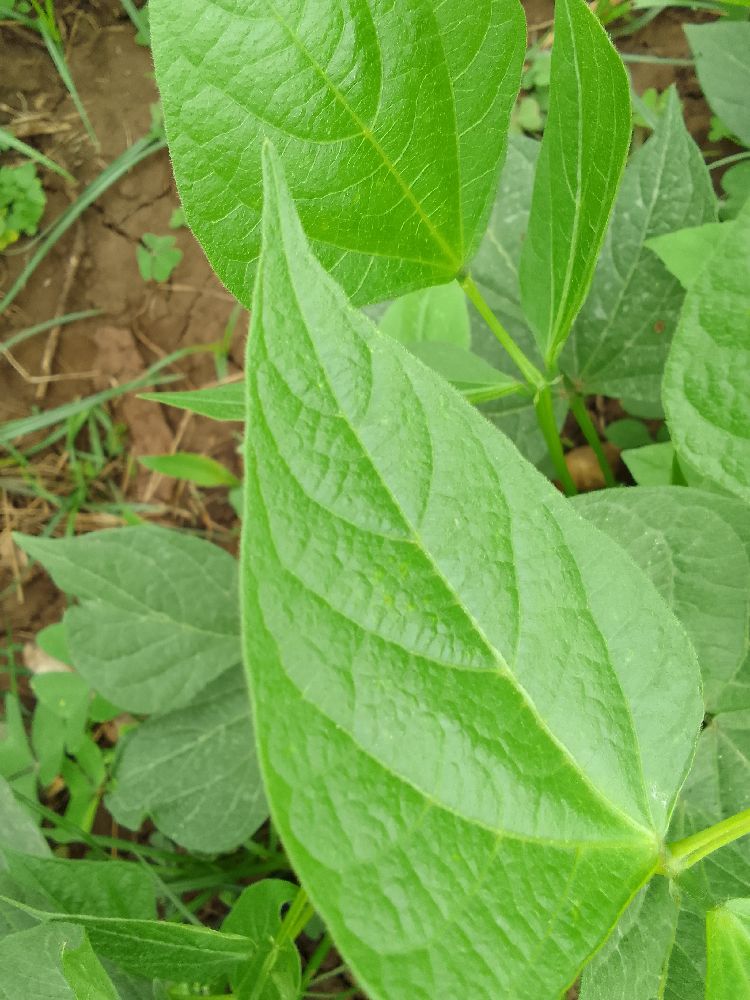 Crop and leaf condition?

common bean, healthy
